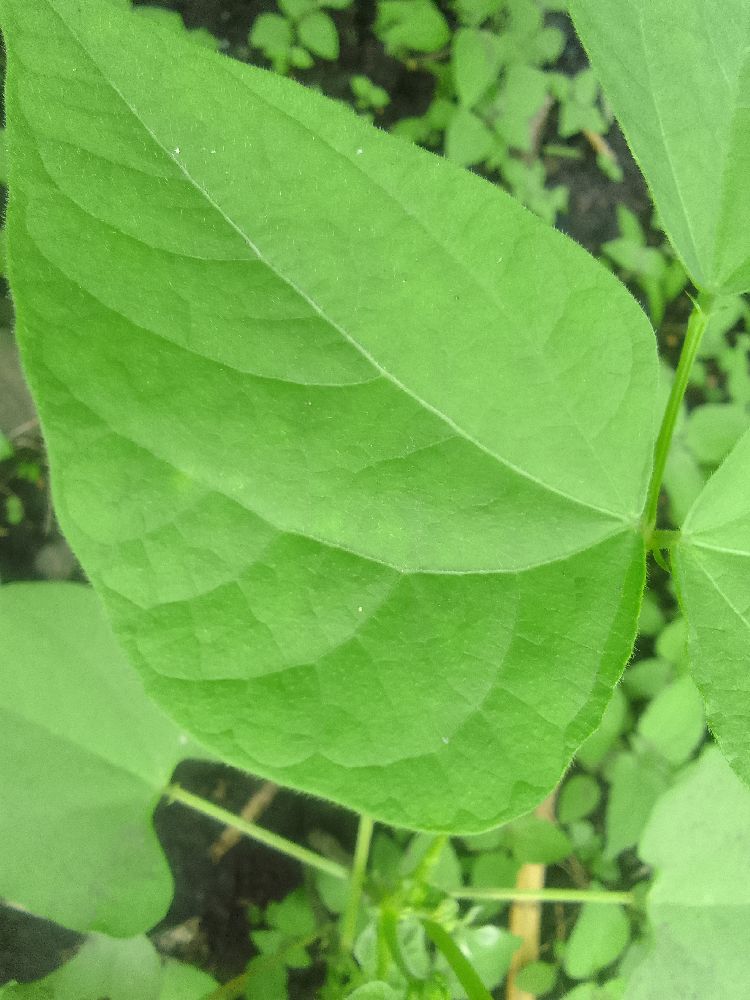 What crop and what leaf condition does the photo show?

common bean, healthy
